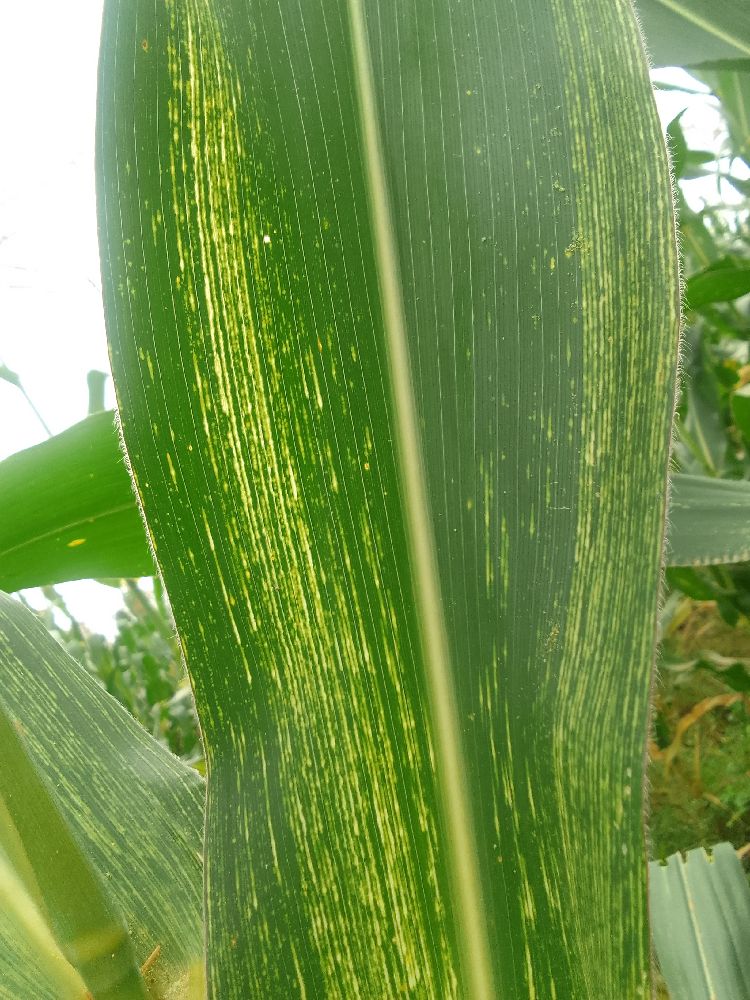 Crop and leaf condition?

maize, maize streak virus
